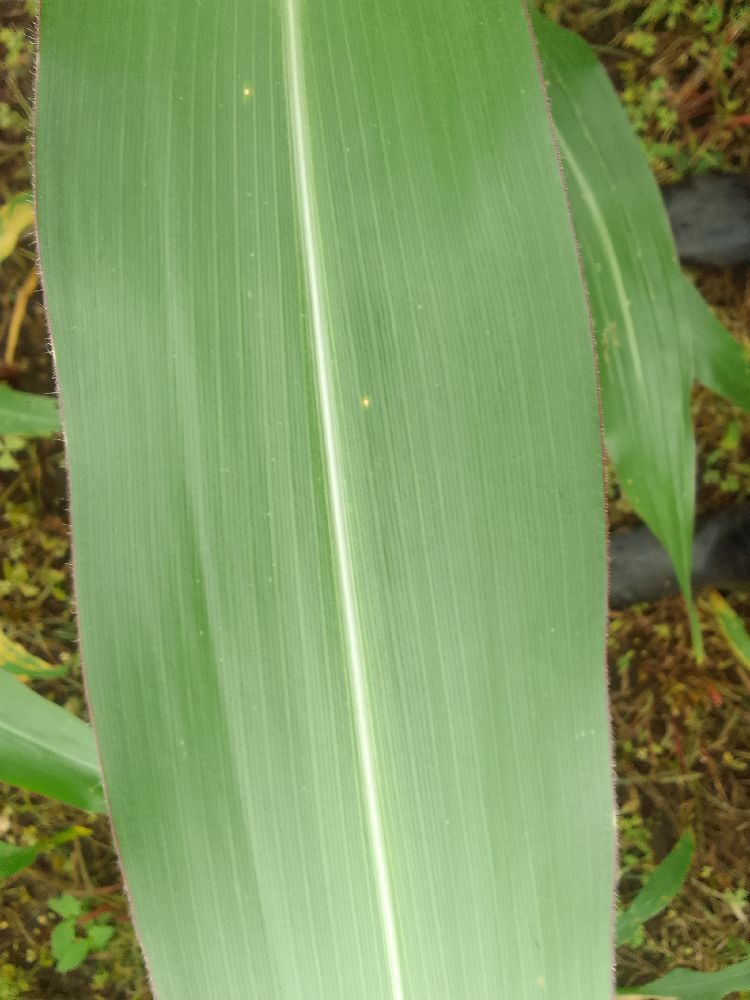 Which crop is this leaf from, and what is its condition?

maize, healthy
